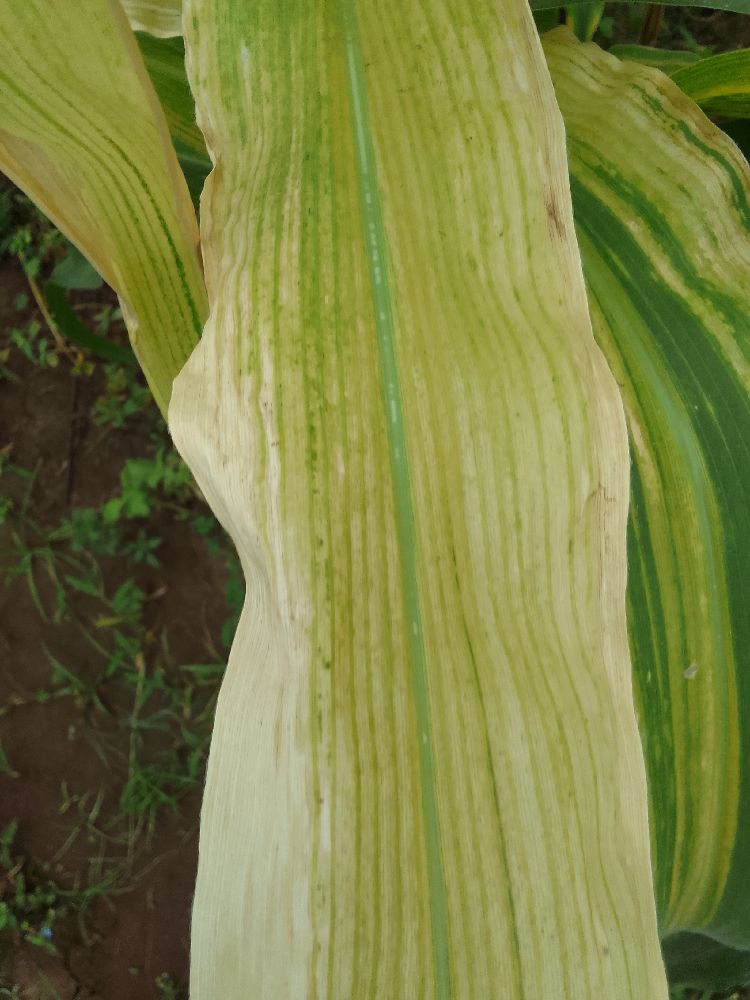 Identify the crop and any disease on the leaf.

maize, maize lethal necrosis
